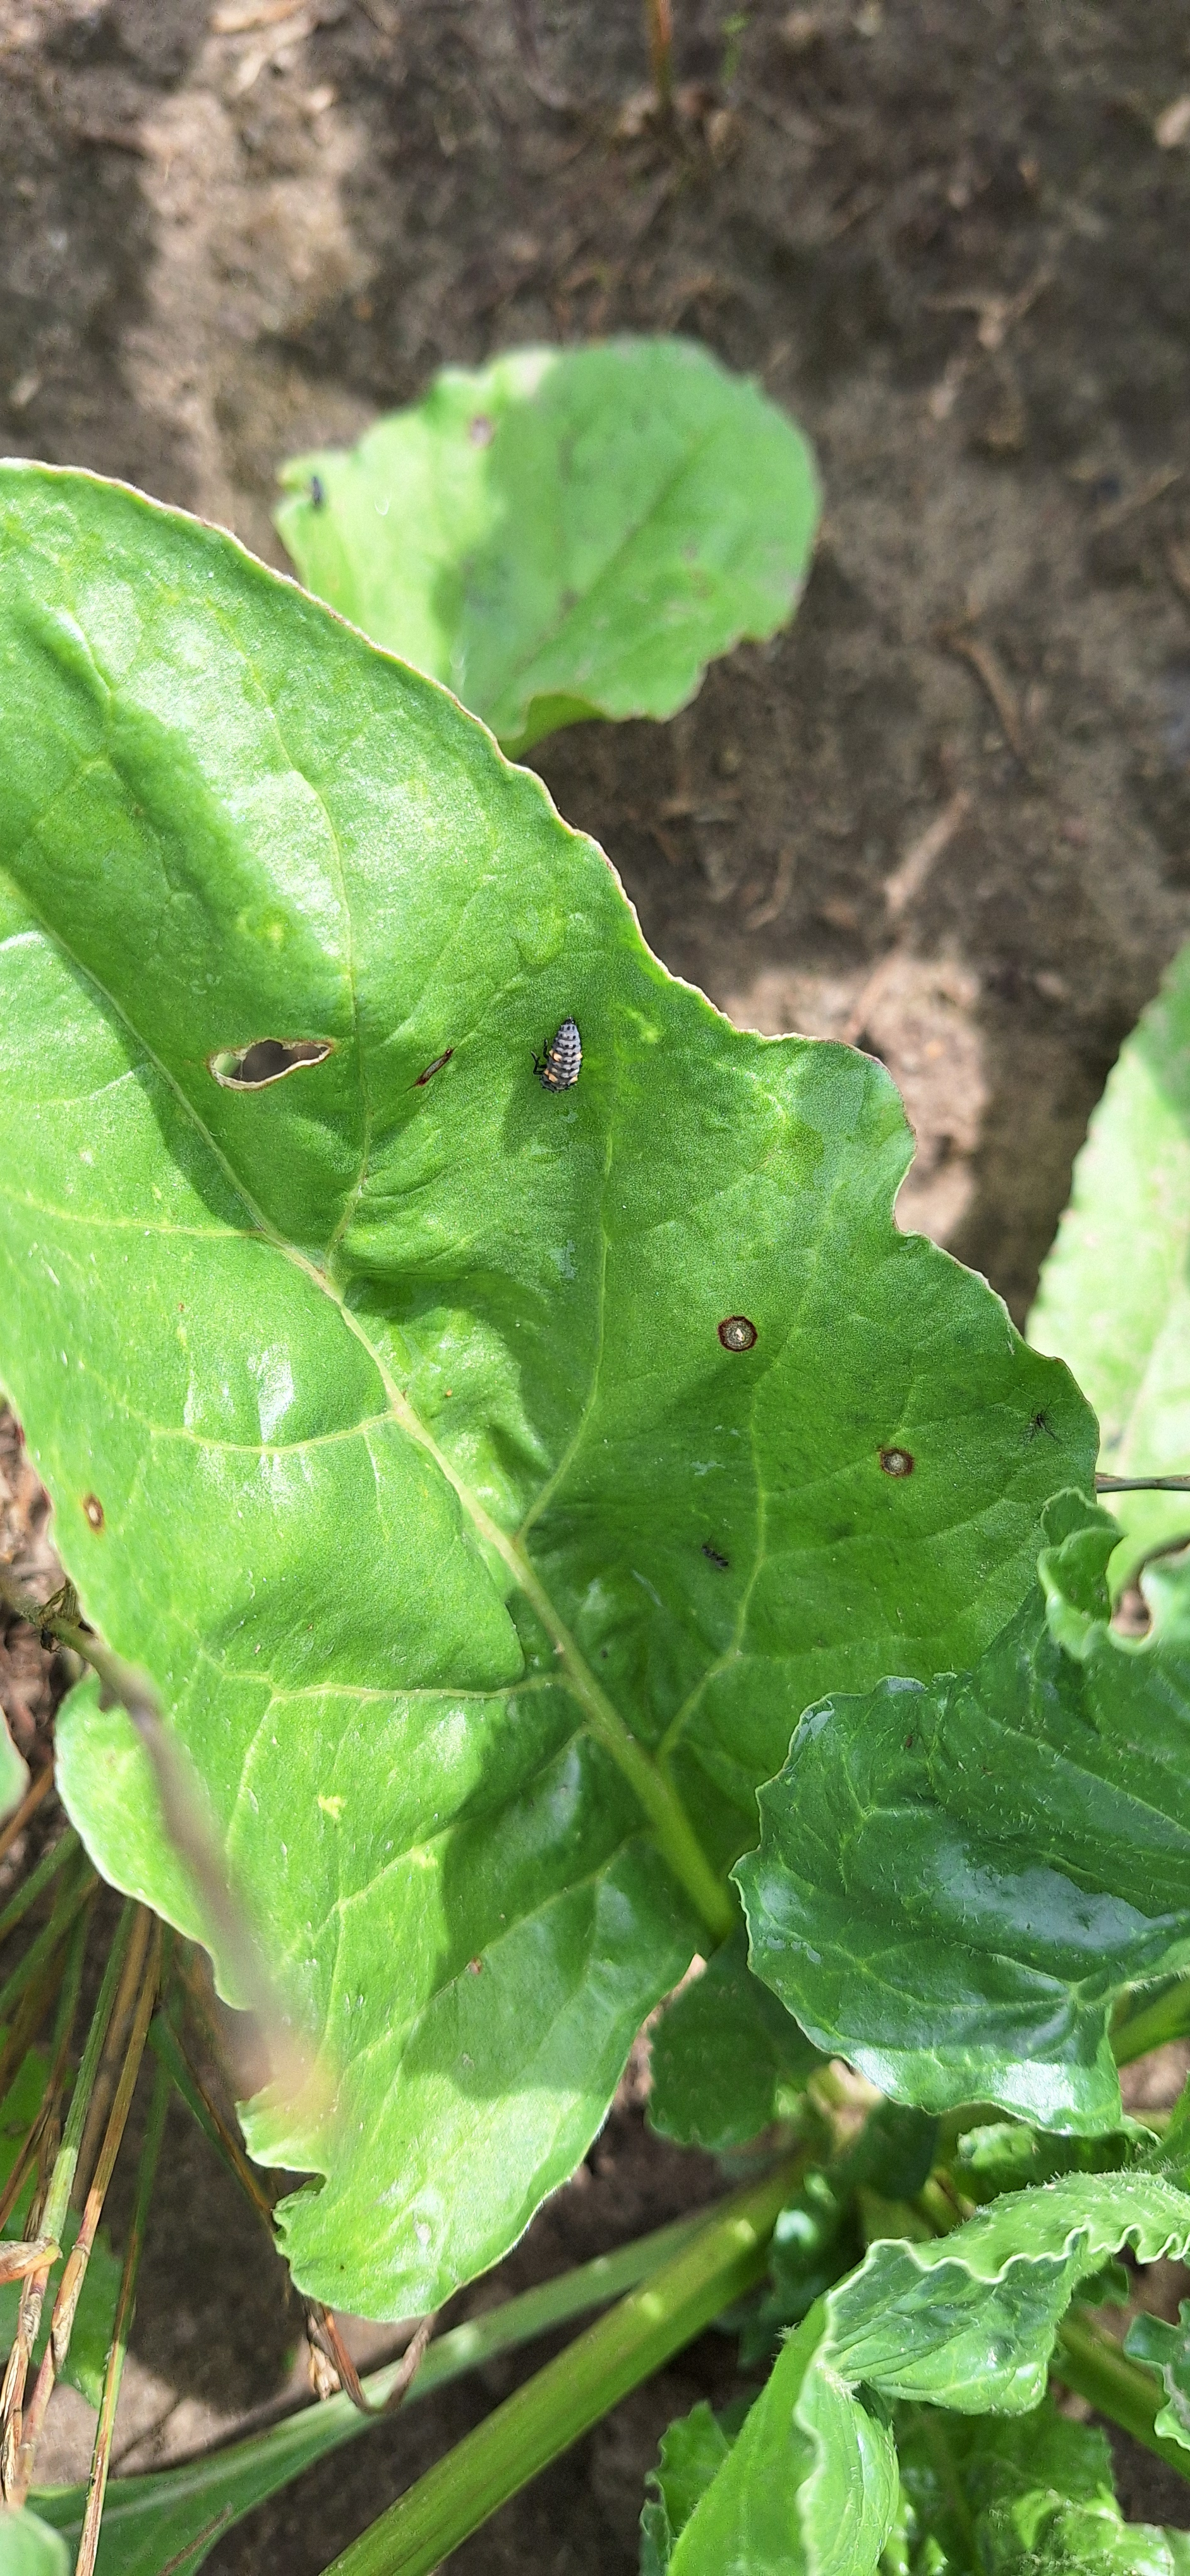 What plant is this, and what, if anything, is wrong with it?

beet, cercospora
